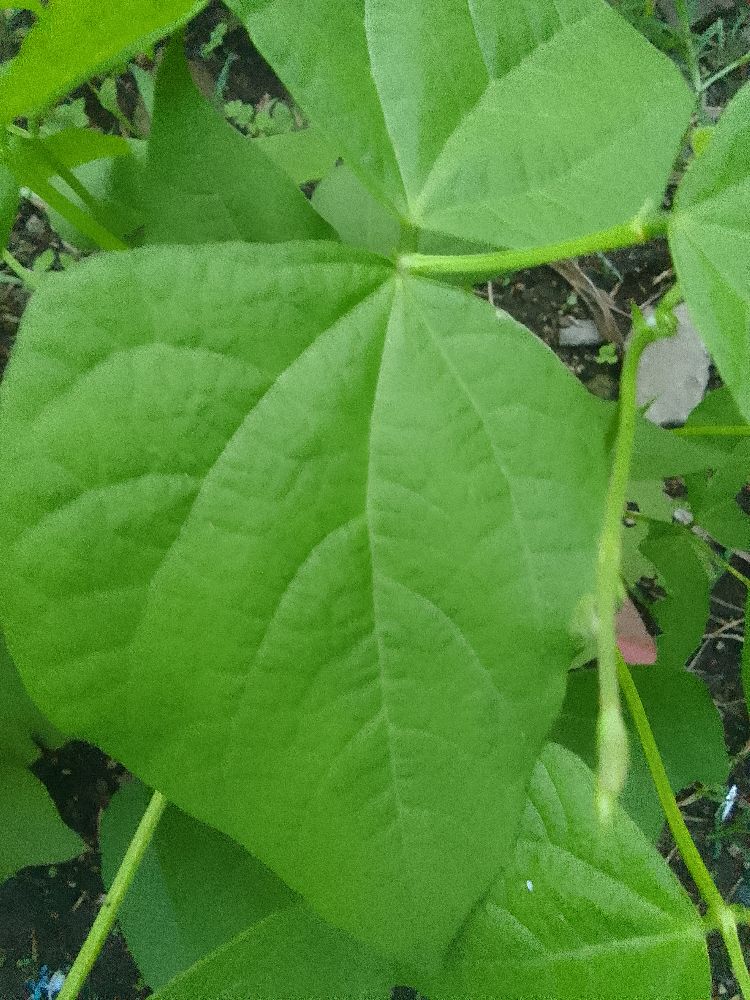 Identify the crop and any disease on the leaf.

common bean, healthy
